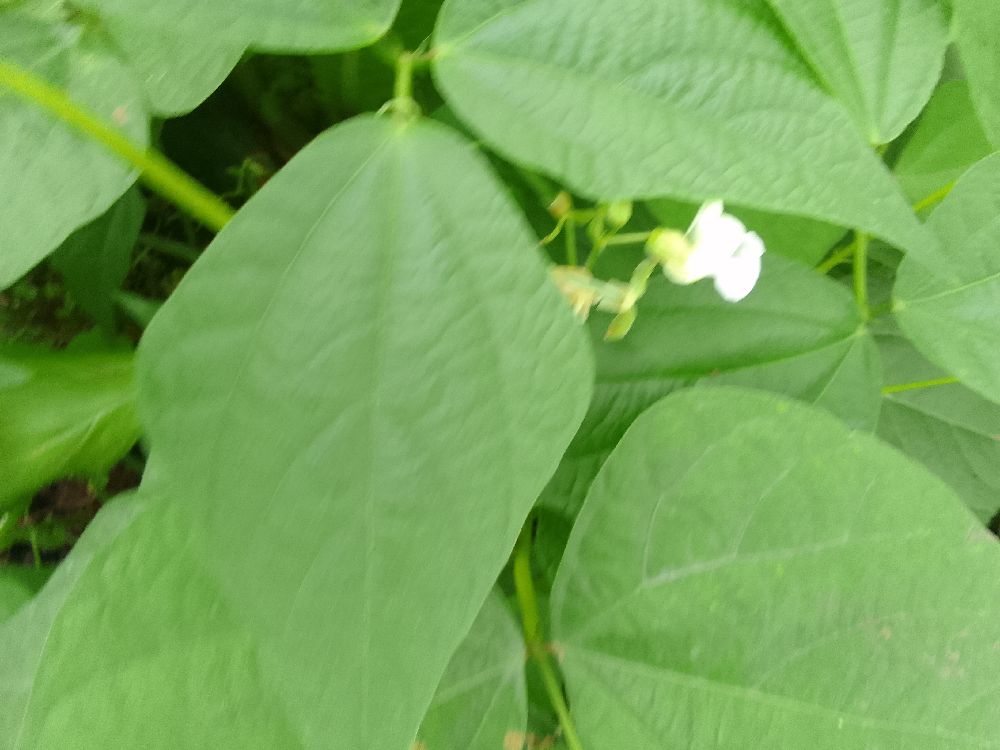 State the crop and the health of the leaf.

common bean, healthy
